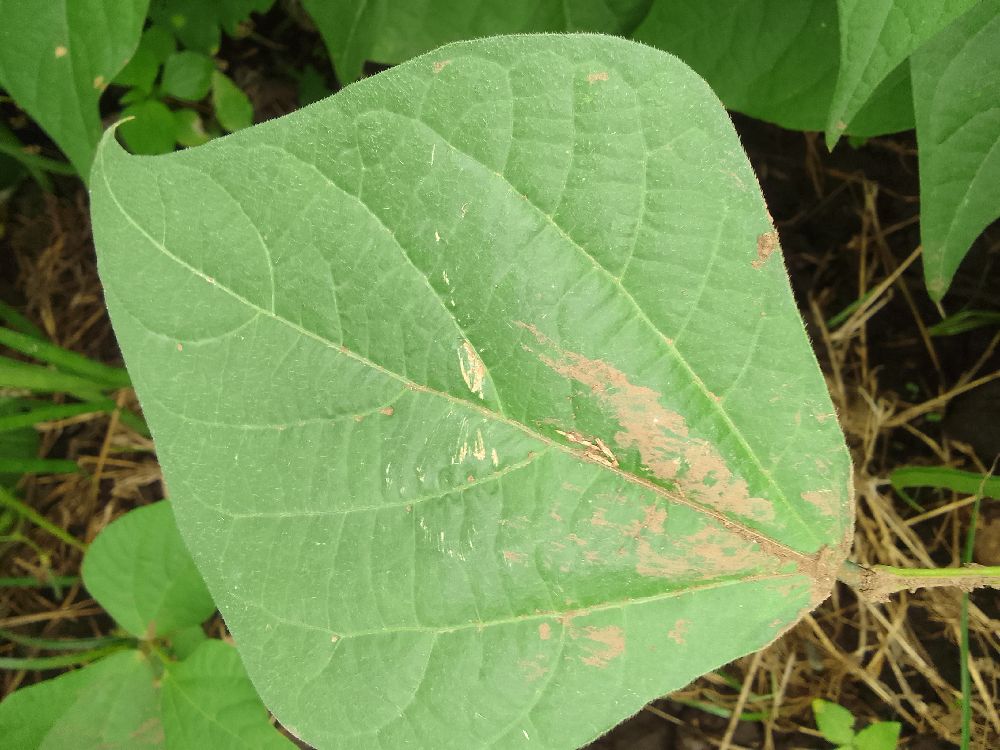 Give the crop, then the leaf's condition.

common bean, healthy
